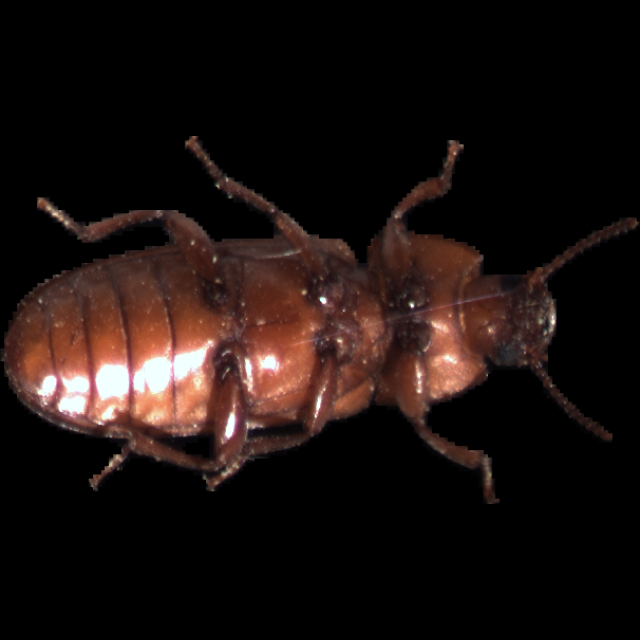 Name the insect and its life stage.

mealworm beetle
